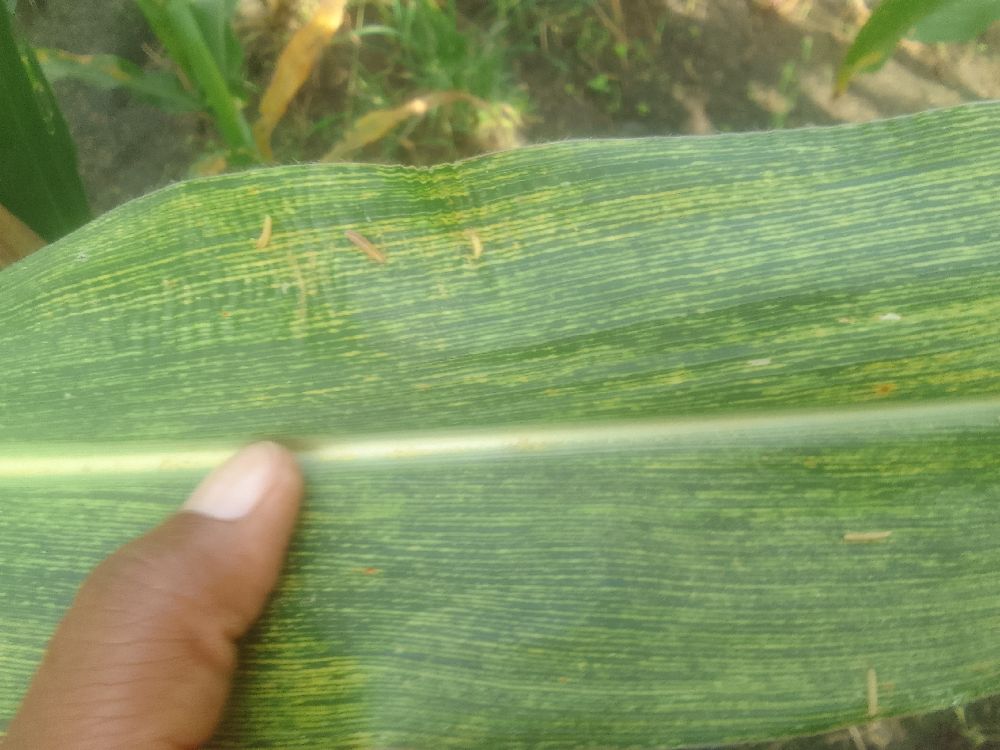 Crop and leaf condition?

maize, maize streak virus
